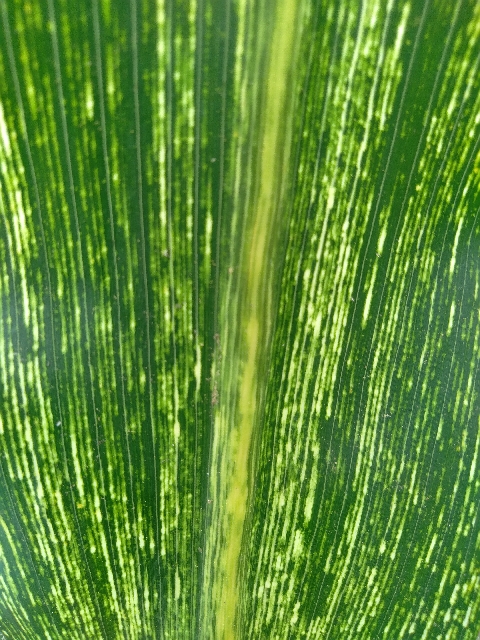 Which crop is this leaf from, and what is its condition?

maize, maize streak virus
